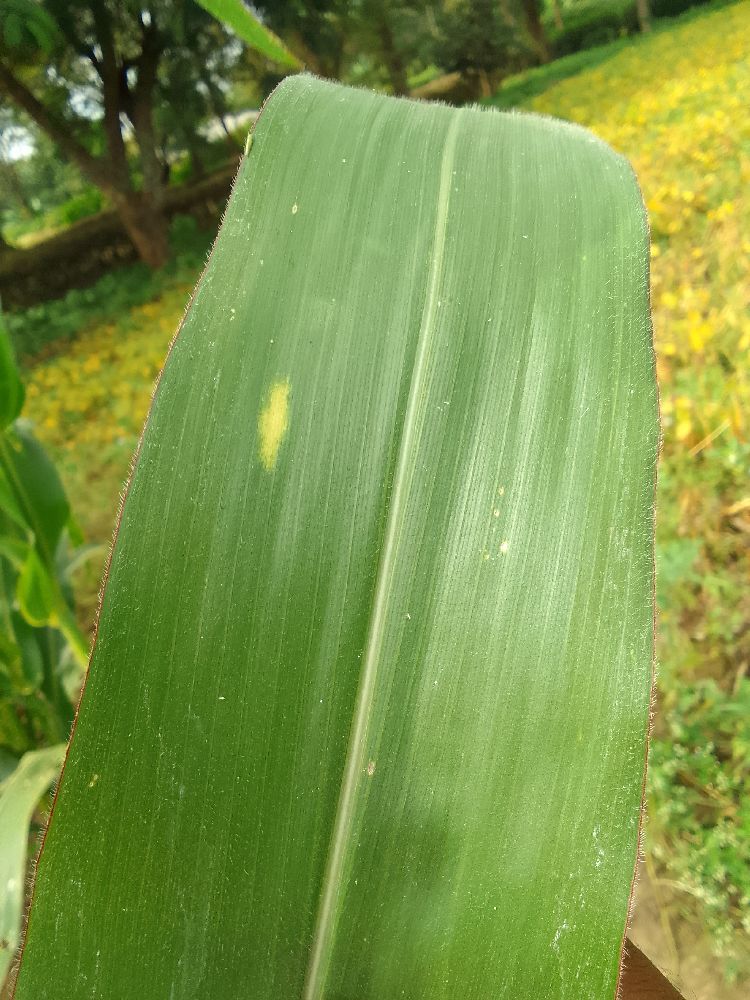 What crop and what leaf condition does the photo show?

maize, healthy
